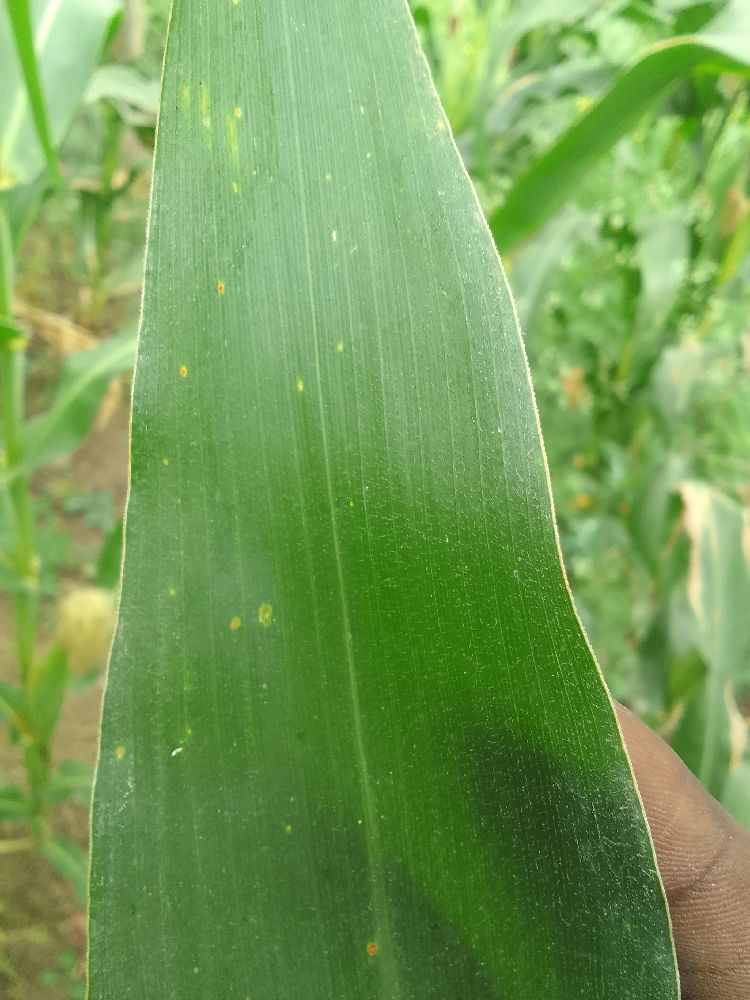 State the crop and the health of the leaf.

maize, healthy
